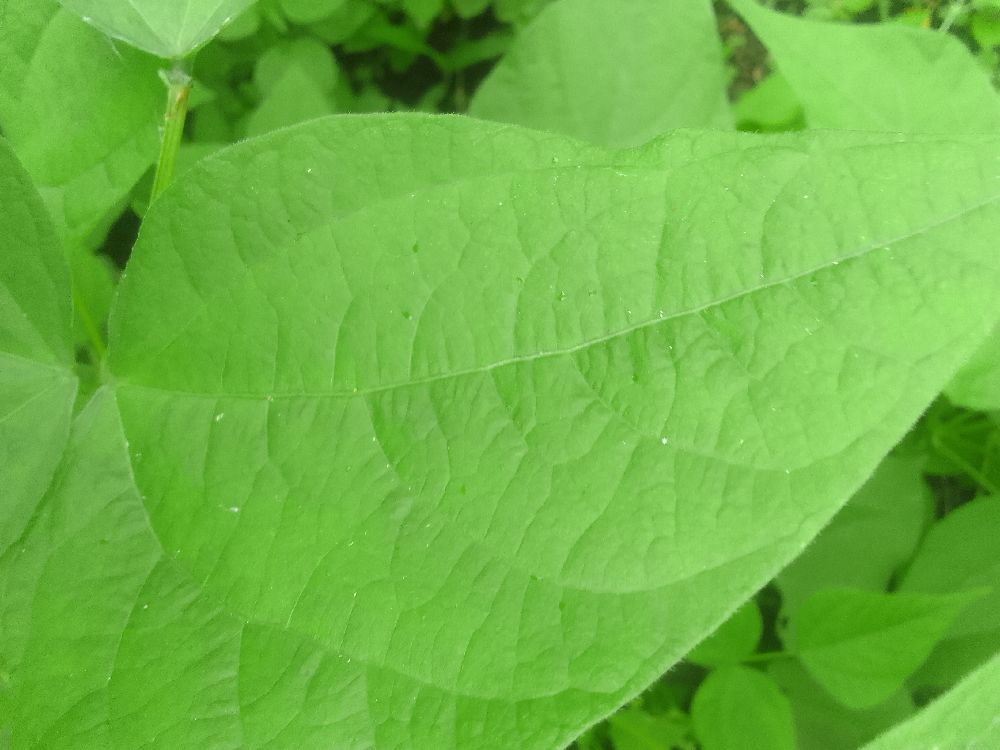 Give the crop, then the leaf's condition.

common bean, healthy
